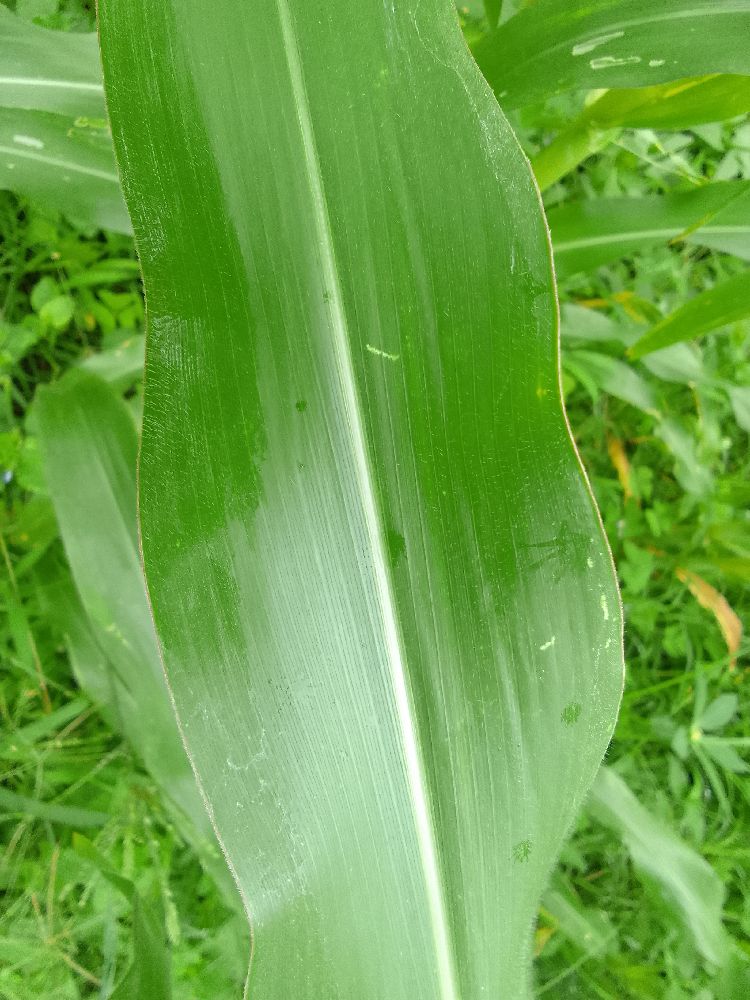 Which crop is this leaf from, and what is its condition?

maize, healthy
